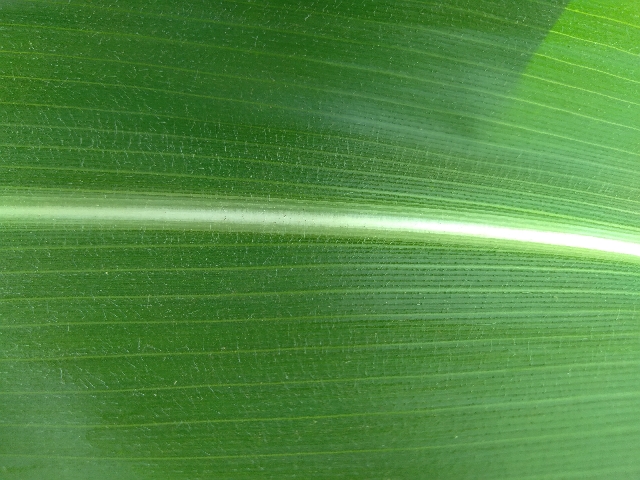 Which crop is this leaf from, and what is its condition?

maize, healthy
